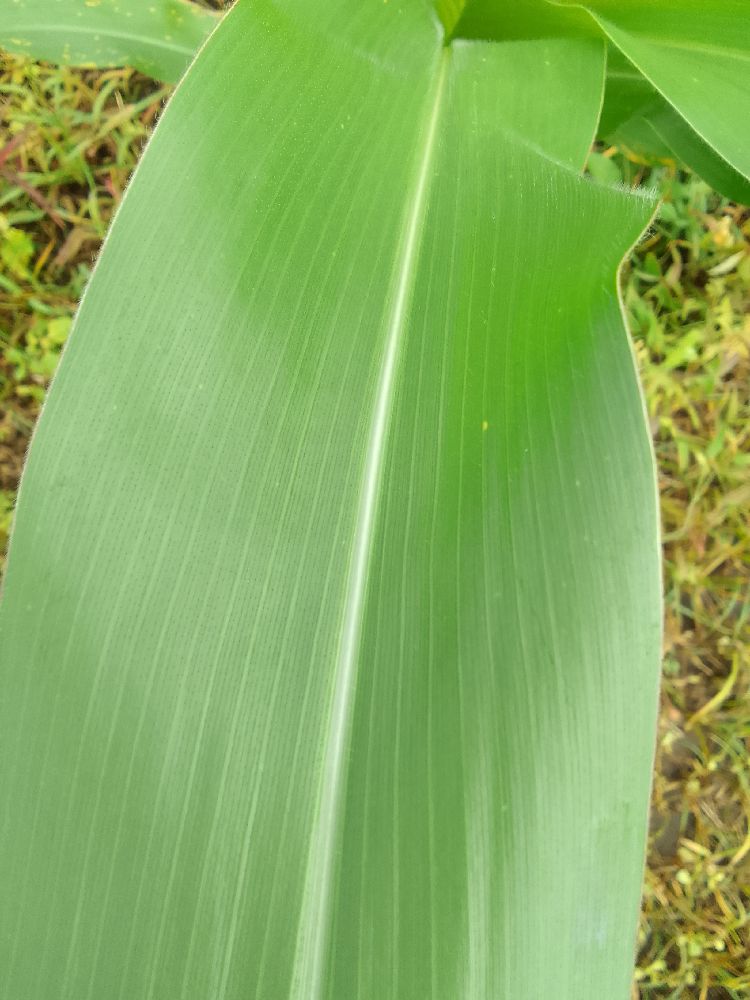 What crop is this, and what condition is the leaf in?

maize, healthy
